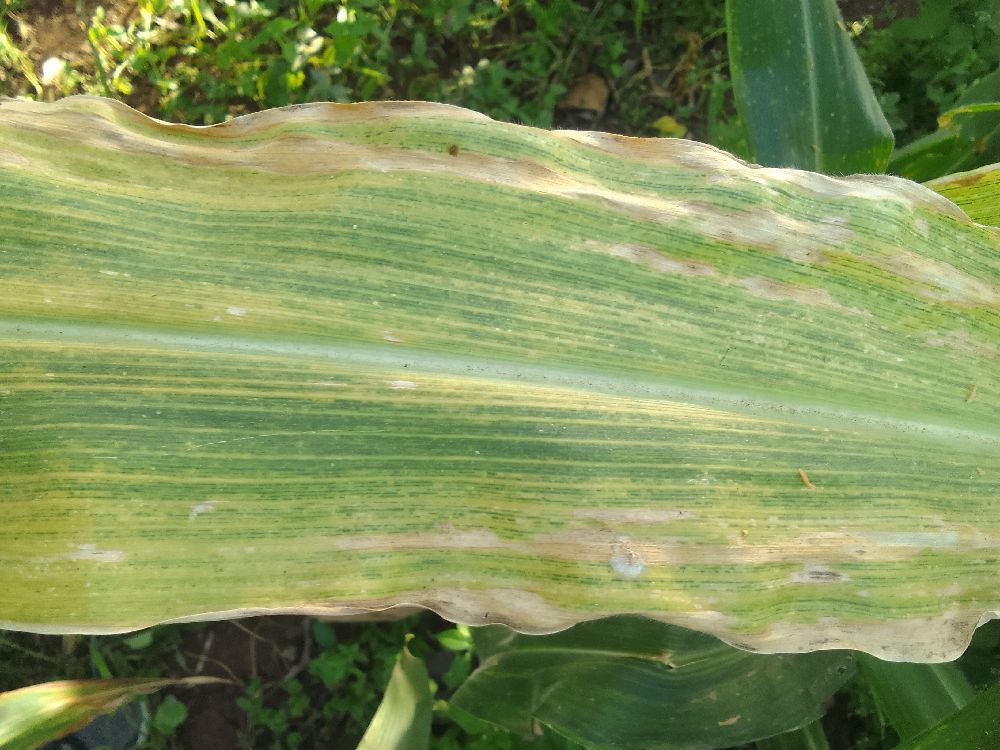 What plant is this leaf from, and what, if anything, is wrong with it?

maize, maize lethal necrosis
